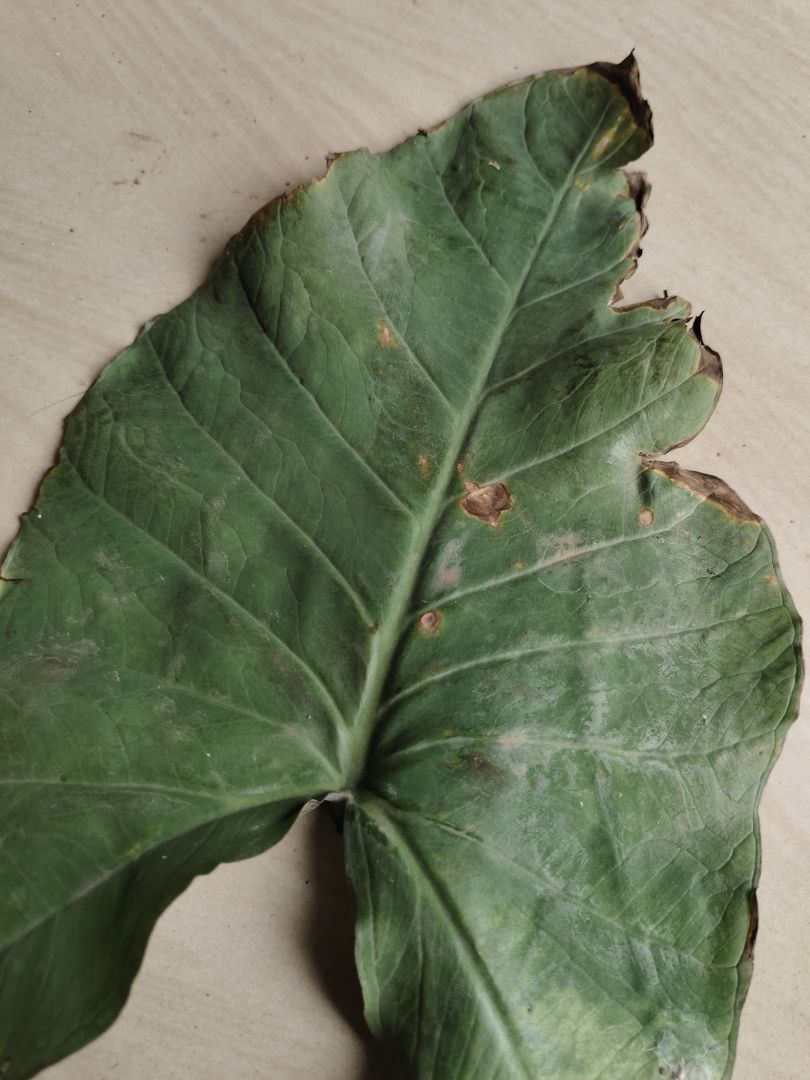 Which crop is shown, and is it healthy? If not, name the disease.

taro, leaf blight
